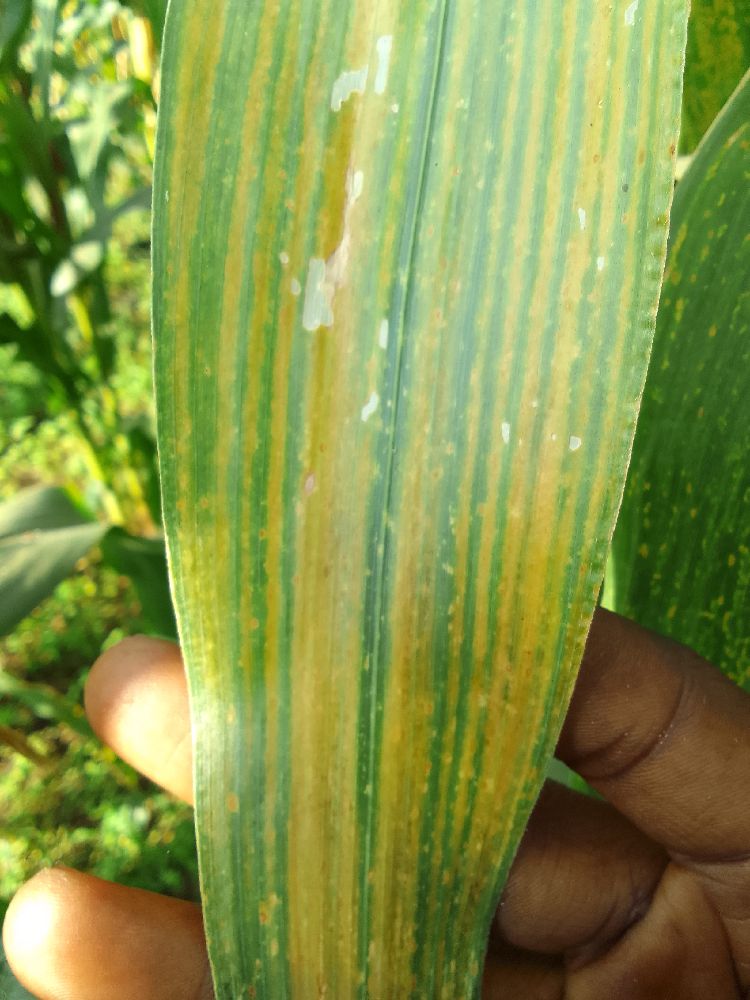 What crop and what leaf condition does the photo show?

maize, maize lethal necrosis
